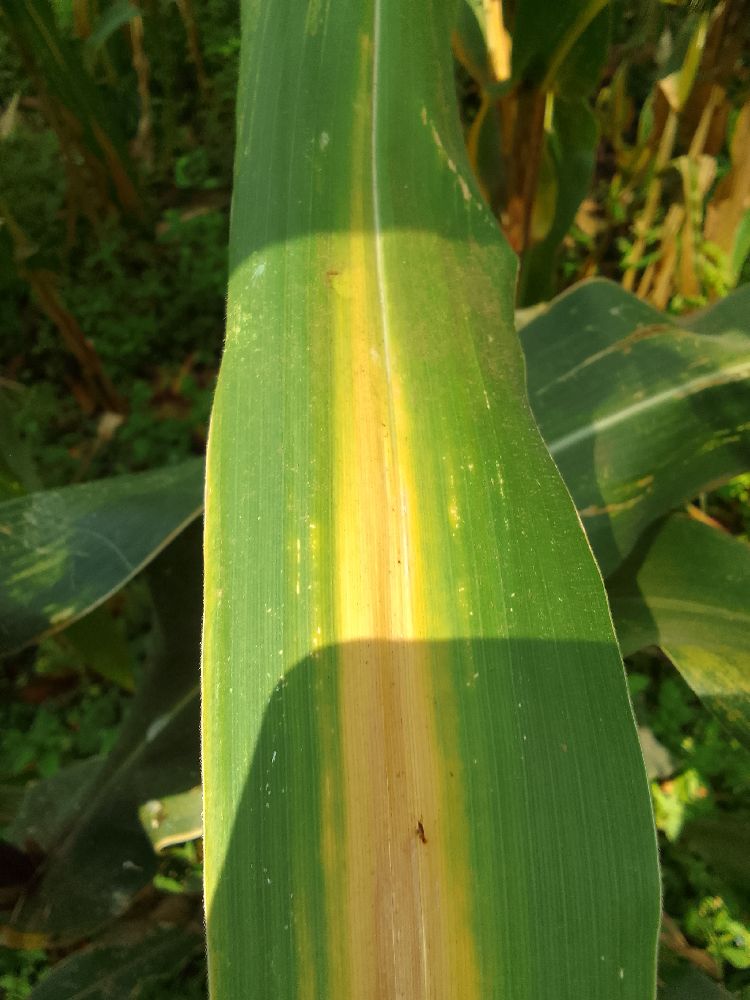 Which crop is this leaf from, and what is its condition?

maize, maize lethal necrosis
